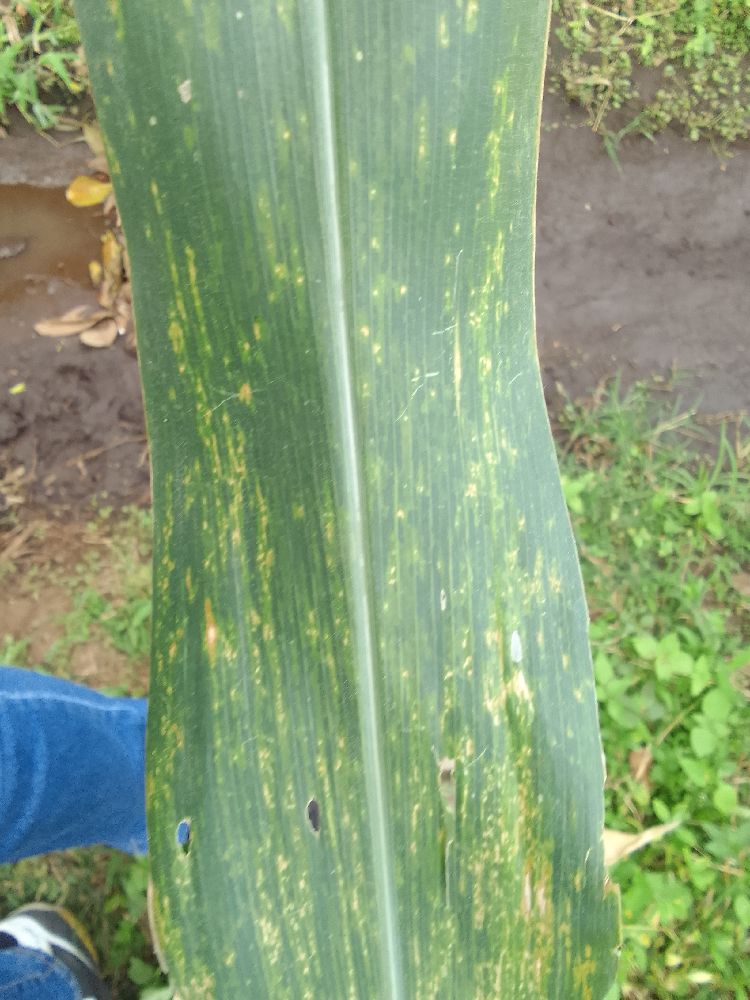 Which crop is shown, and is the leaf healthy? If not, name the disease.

maize, maize lethal necrosis
